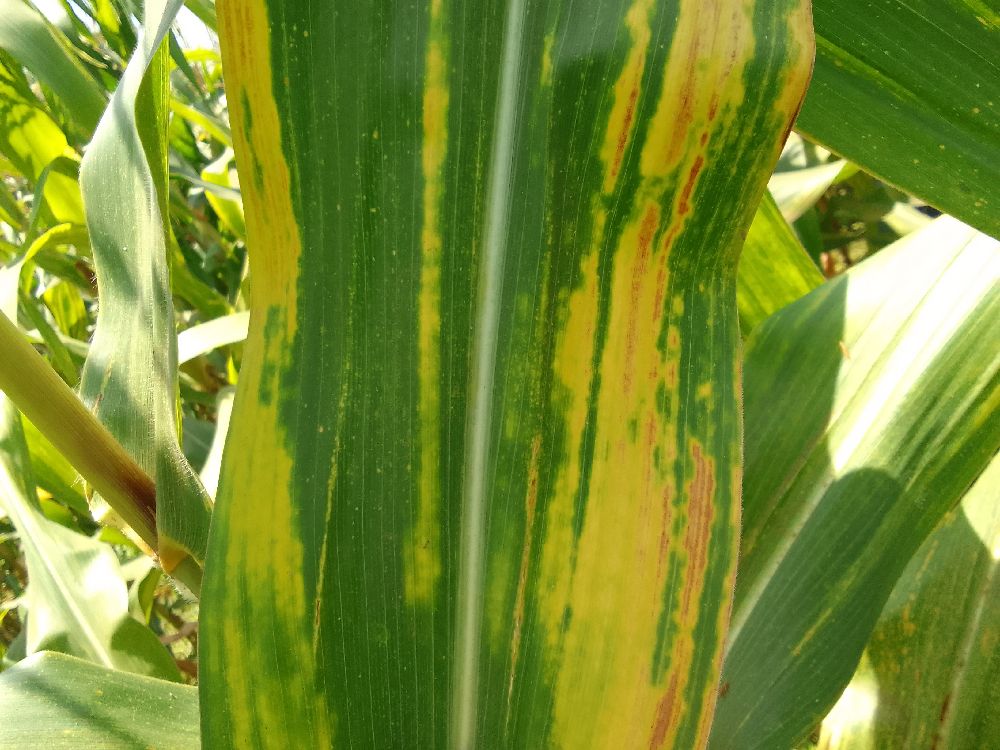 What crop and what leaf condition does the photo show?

maize, maize lethal necrosis
